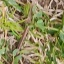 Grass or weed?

unstructured weed
